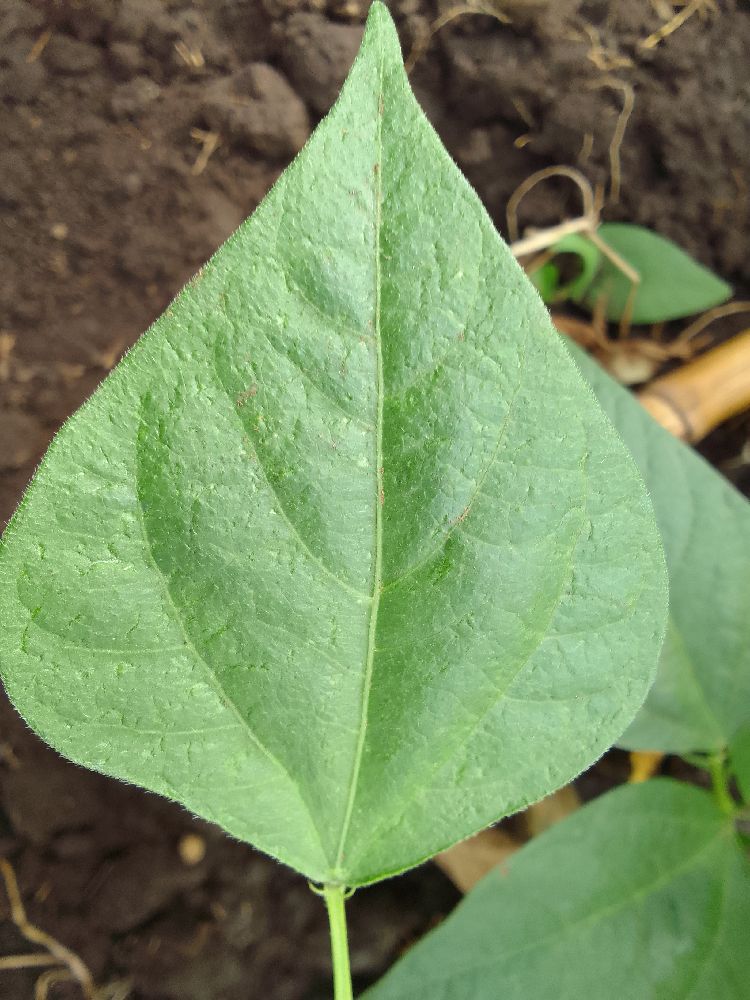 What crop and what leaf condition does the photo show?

common bean, healthy
